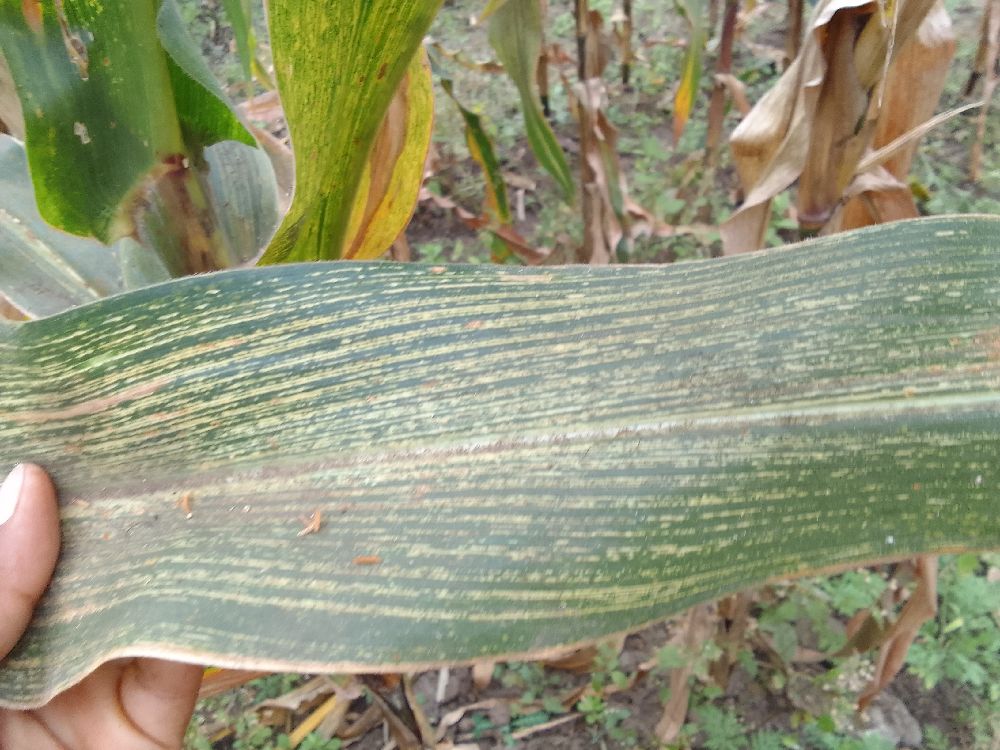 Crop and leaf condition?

maize, maize streak virus
